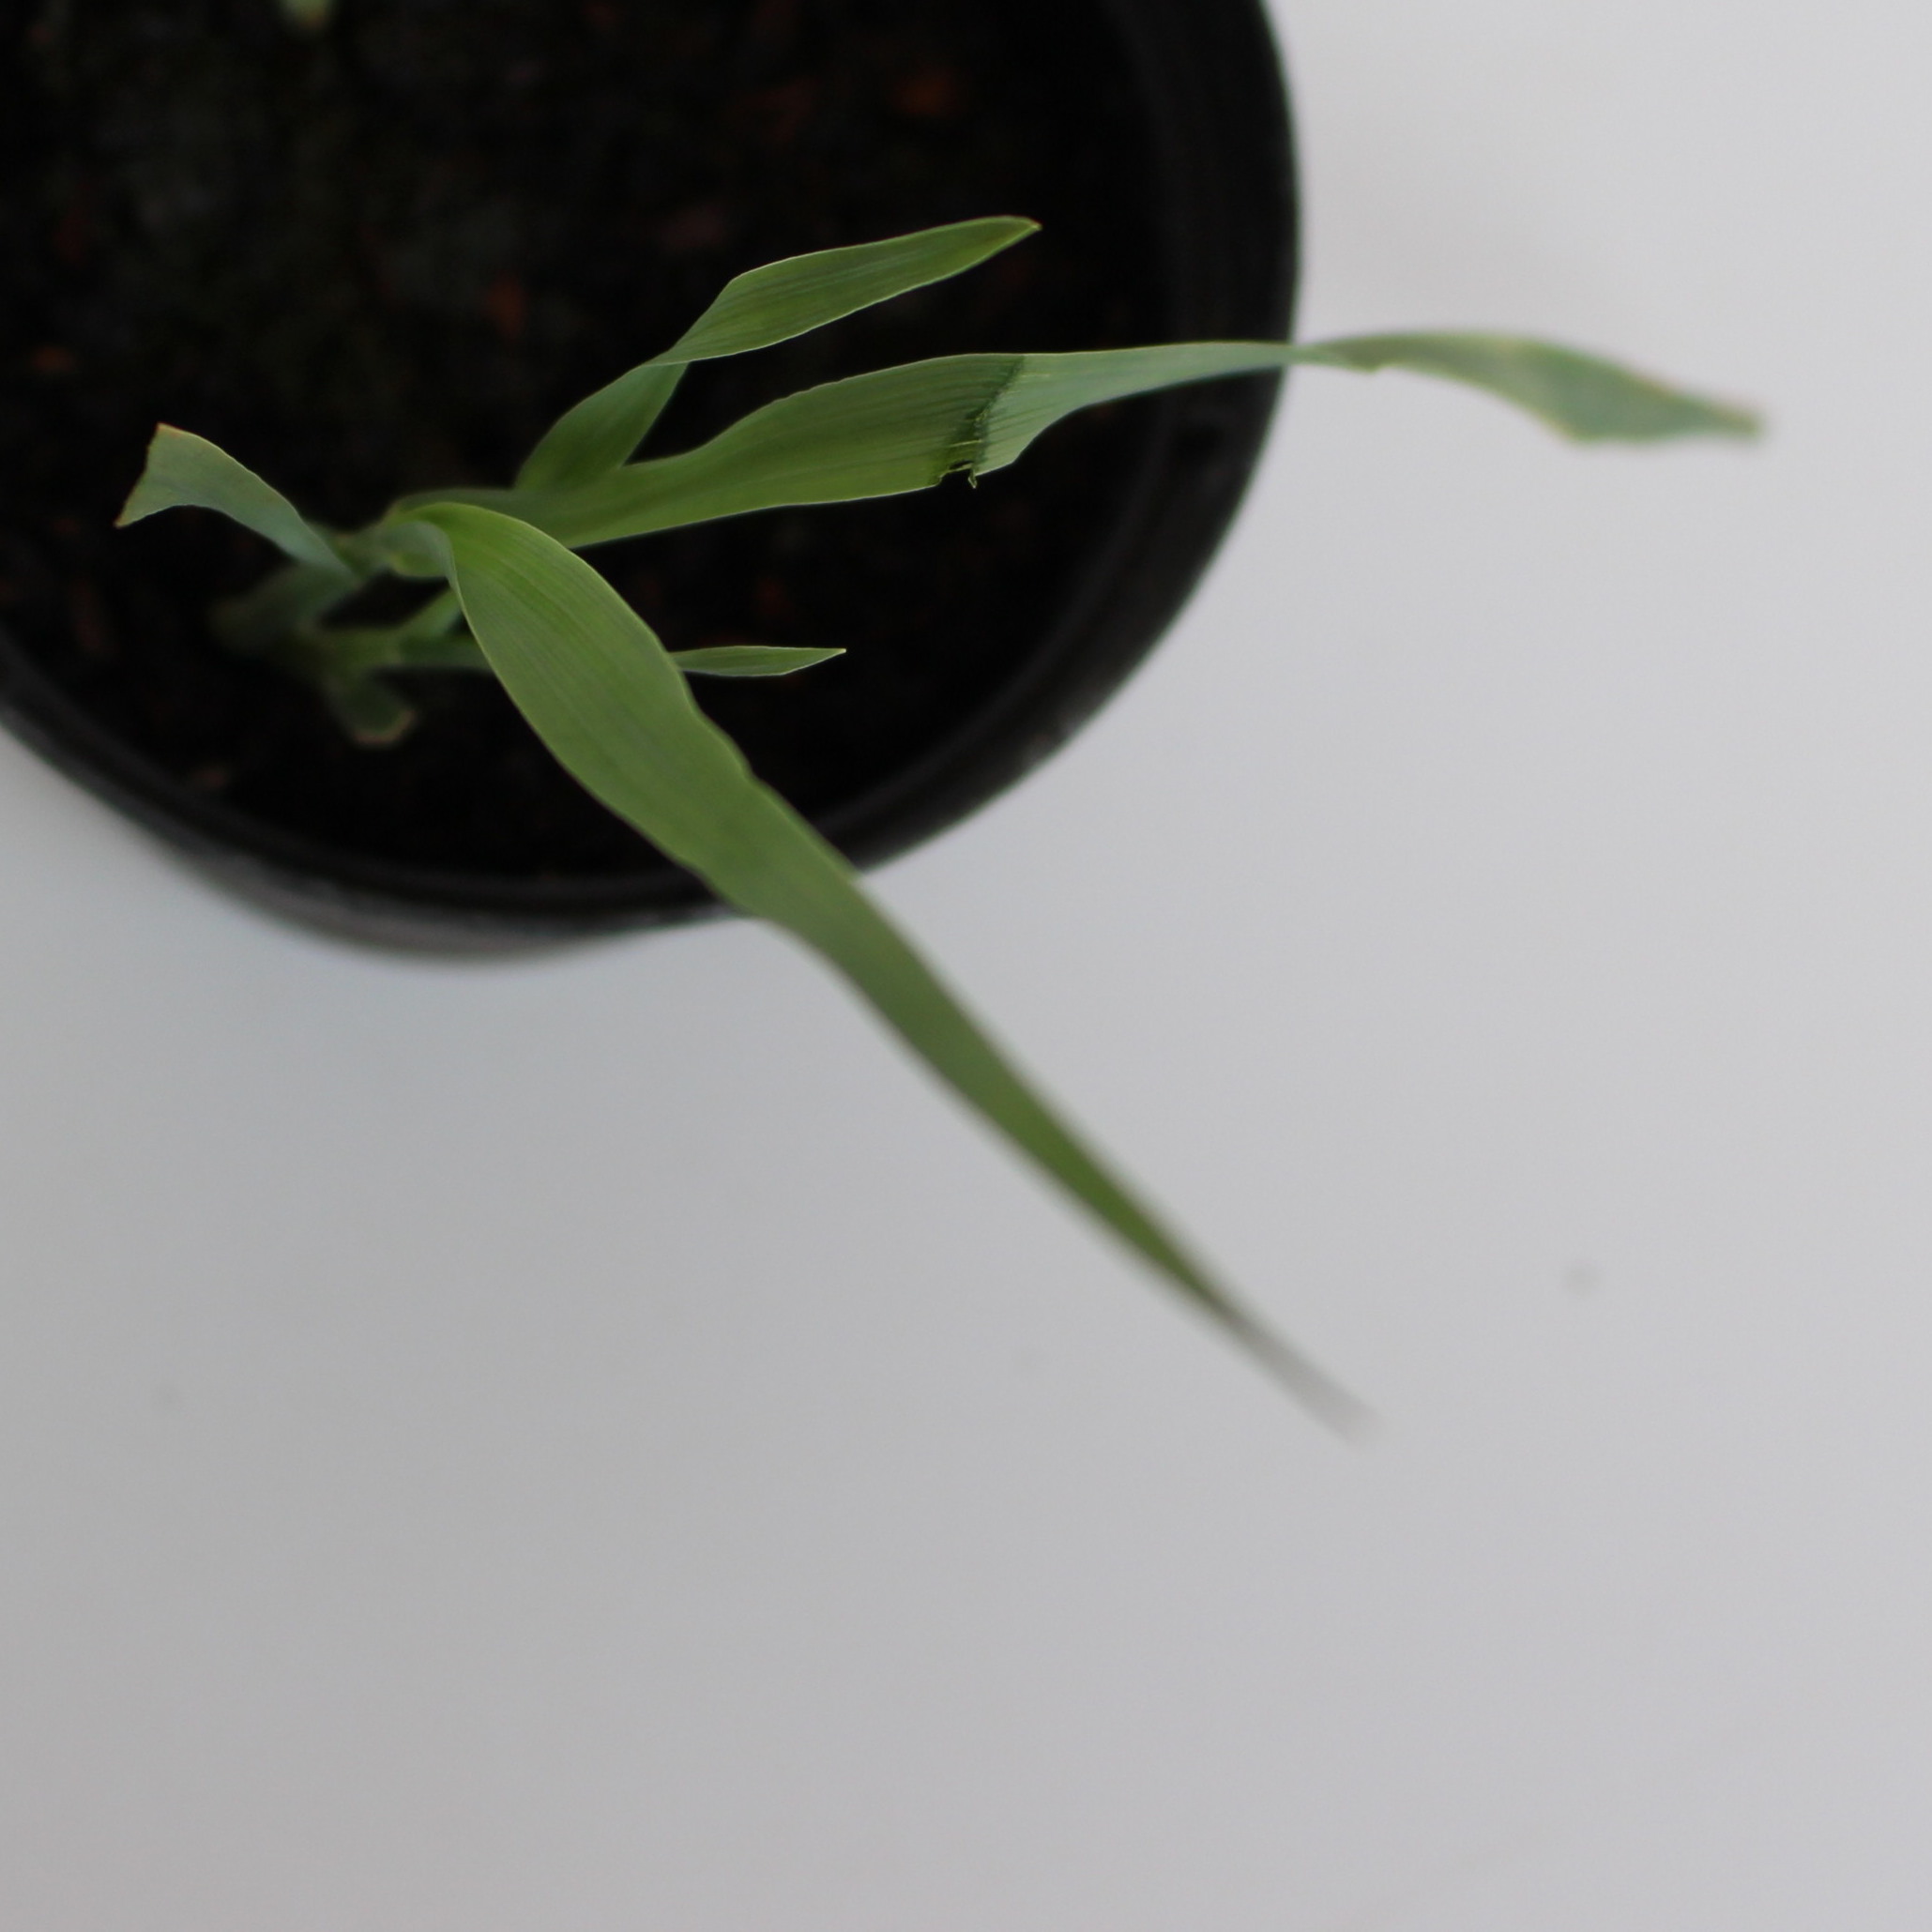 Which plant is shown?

Avena sterilis
